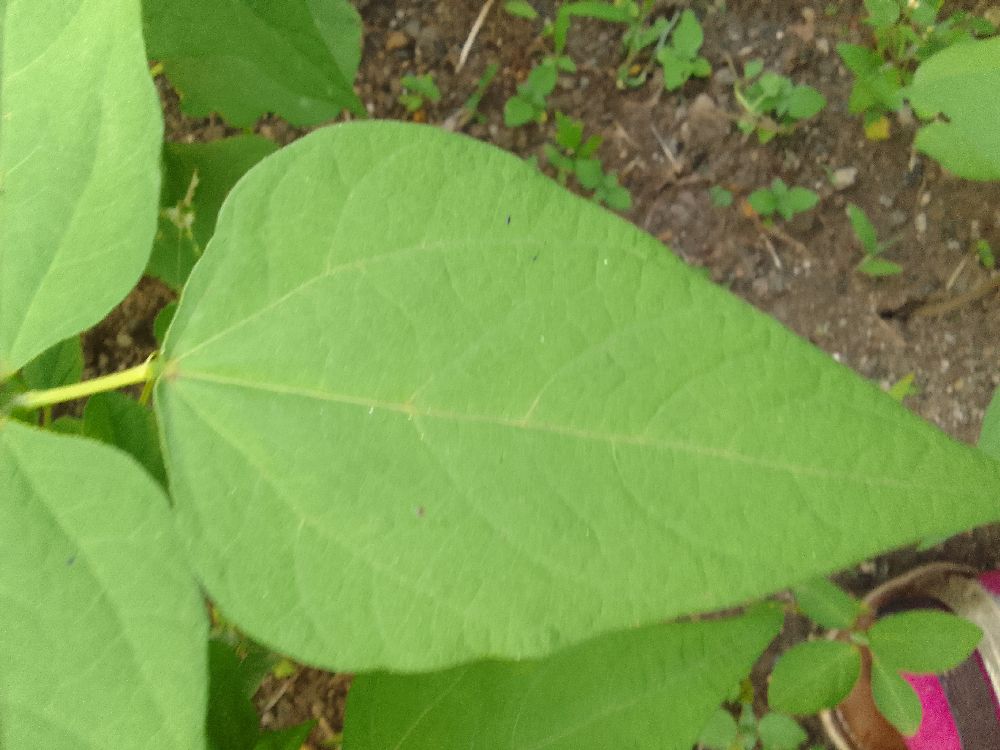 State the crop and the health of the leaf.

common bean, healthy
